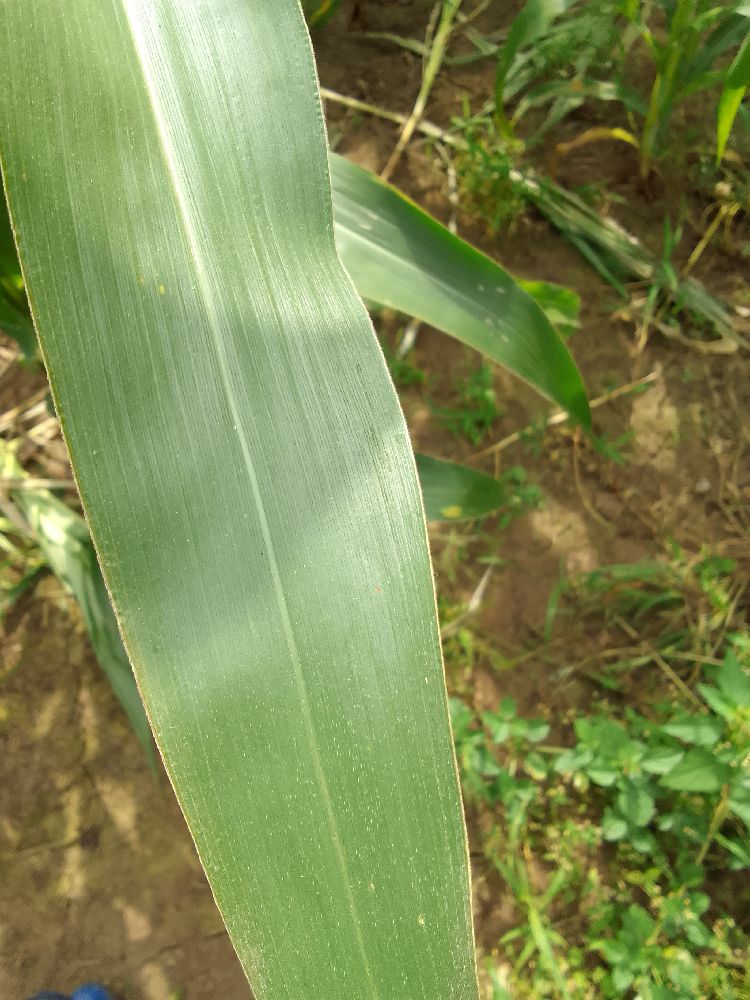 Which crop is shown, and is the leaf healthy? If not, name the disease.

maize, healthy
